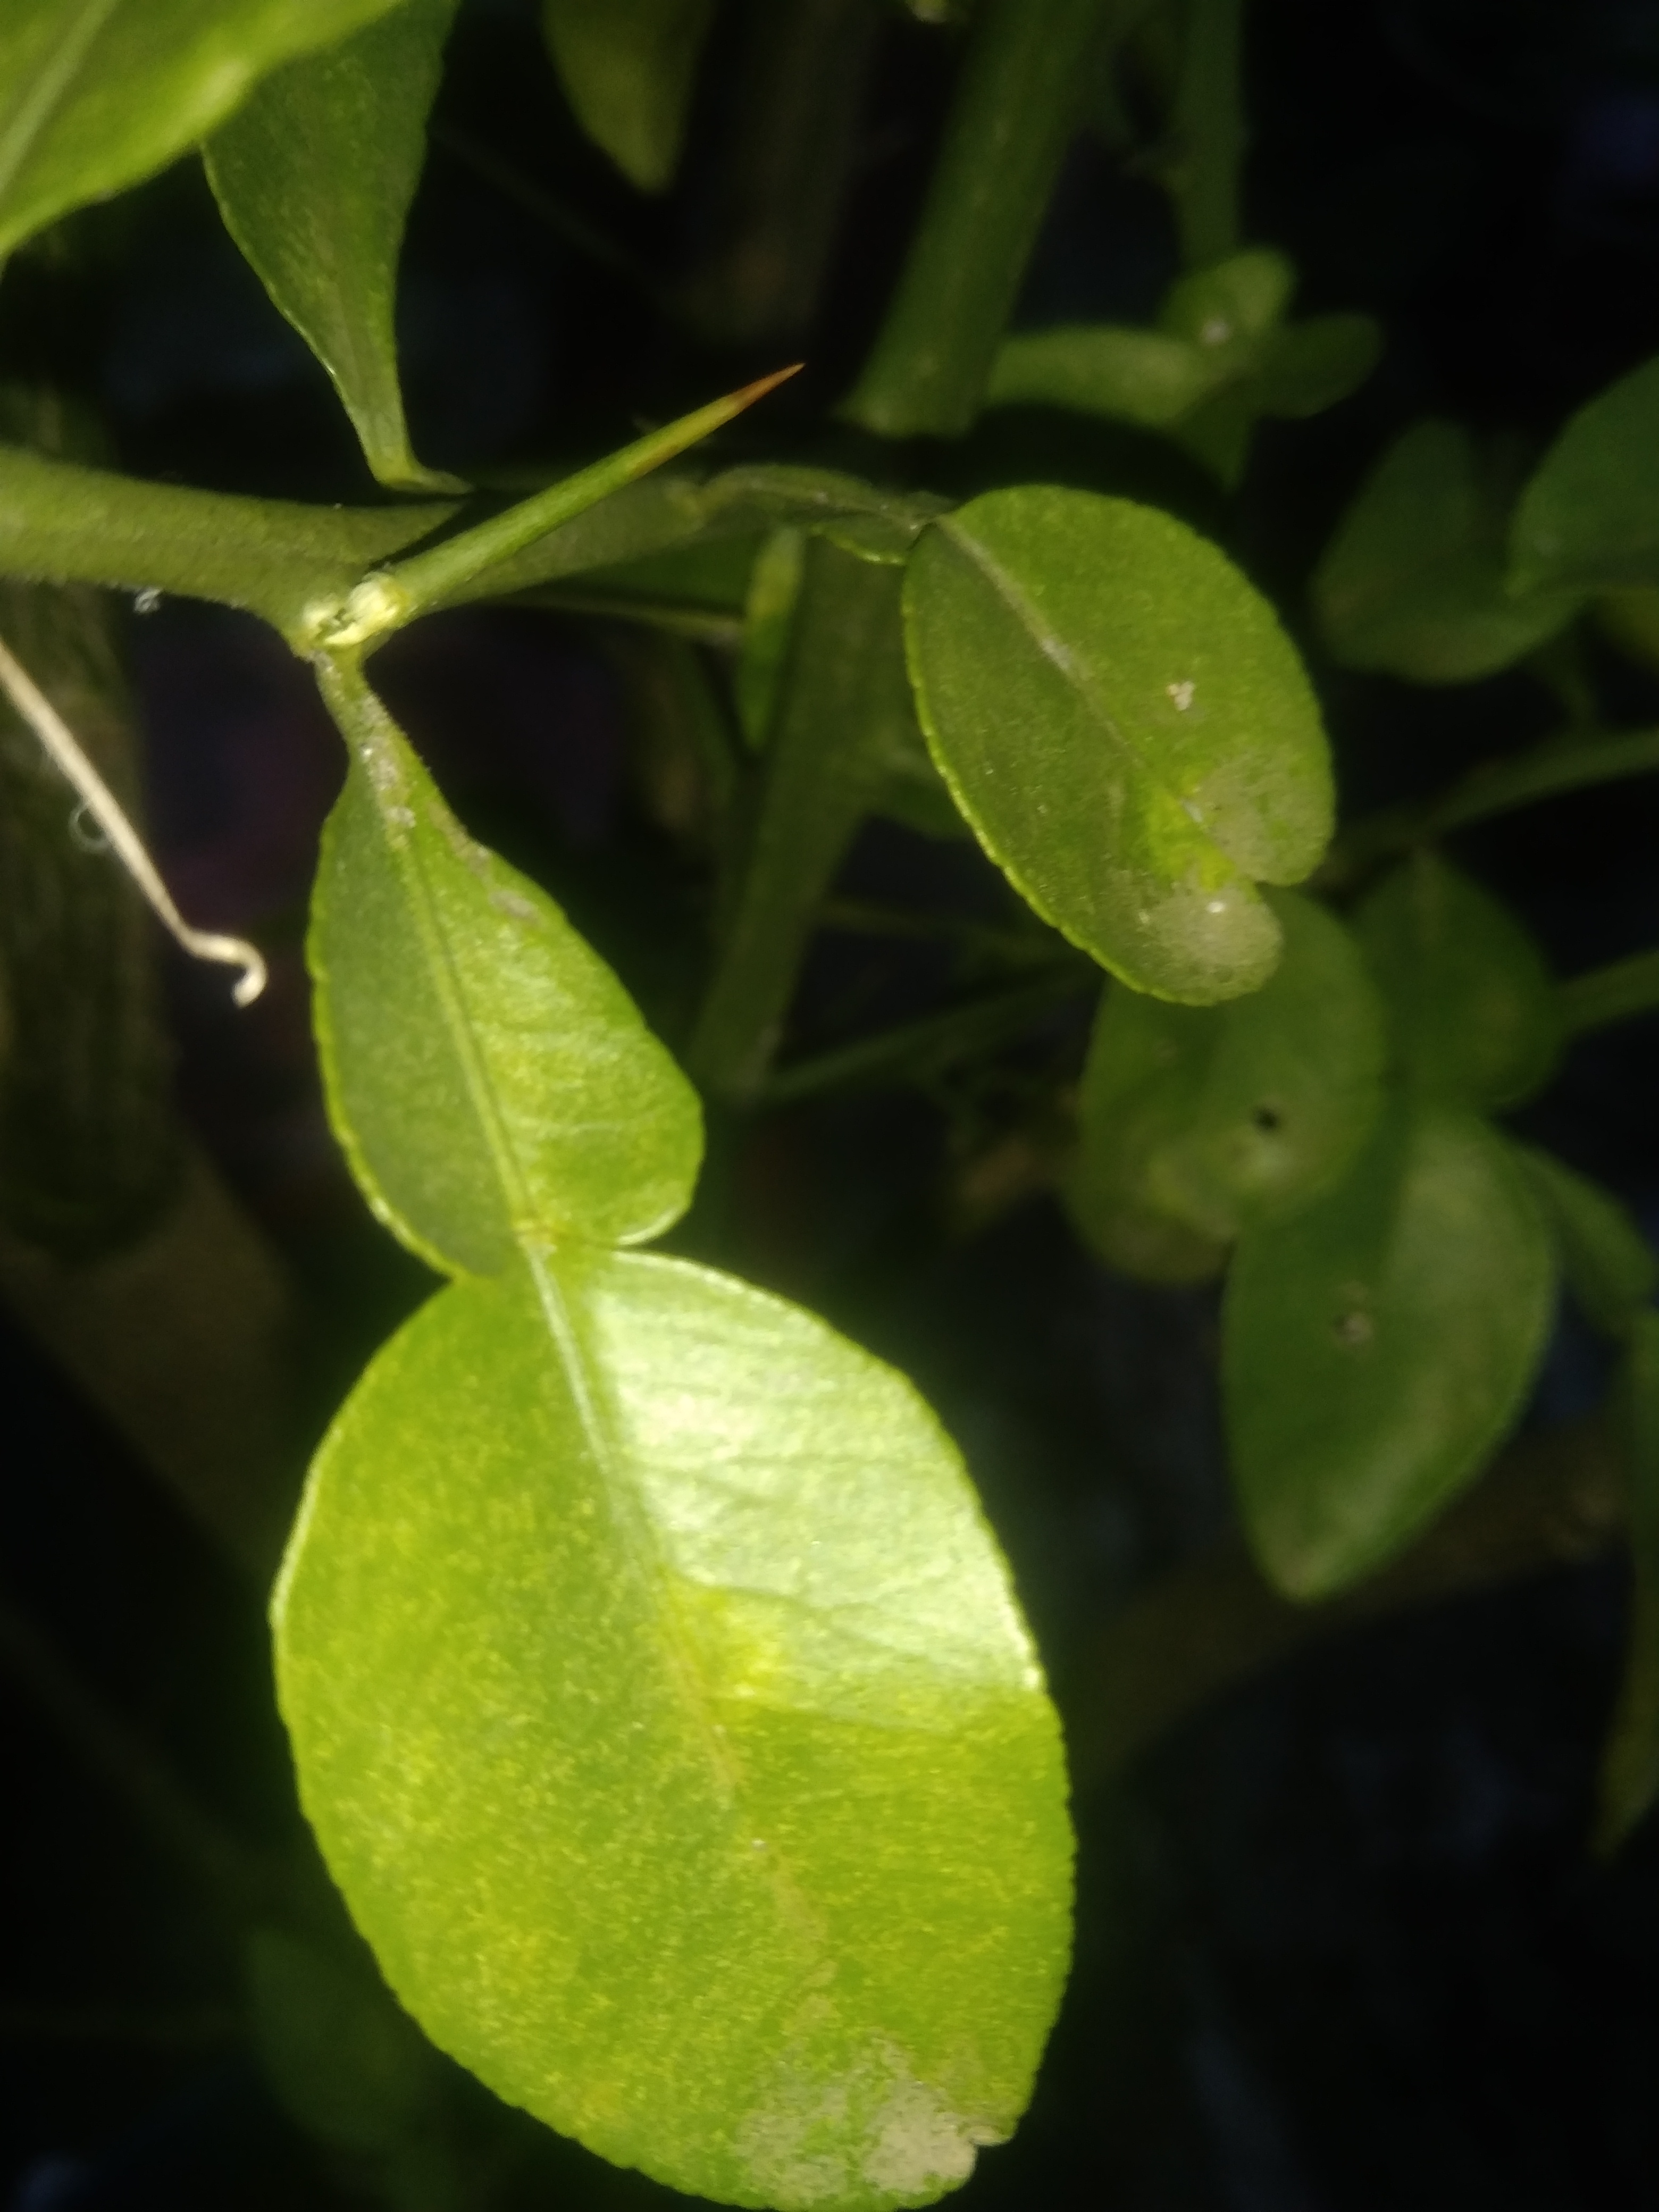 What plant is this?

lemon
